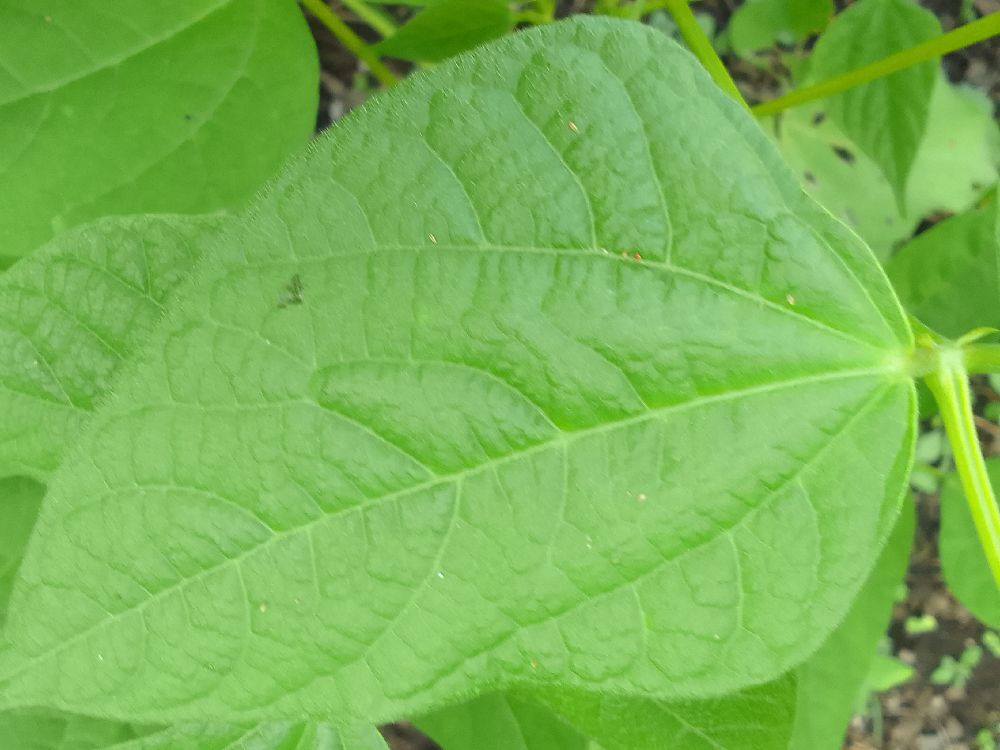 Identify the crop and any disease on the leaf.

common bean, healthy
